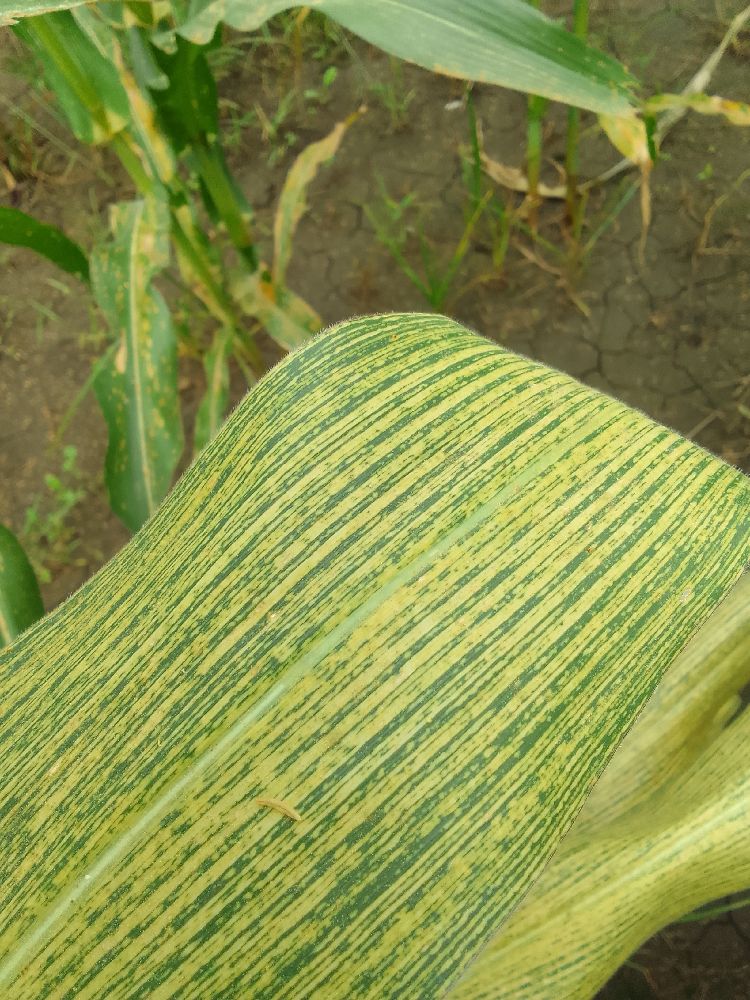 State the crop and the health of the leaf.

maize, maize streak virus
